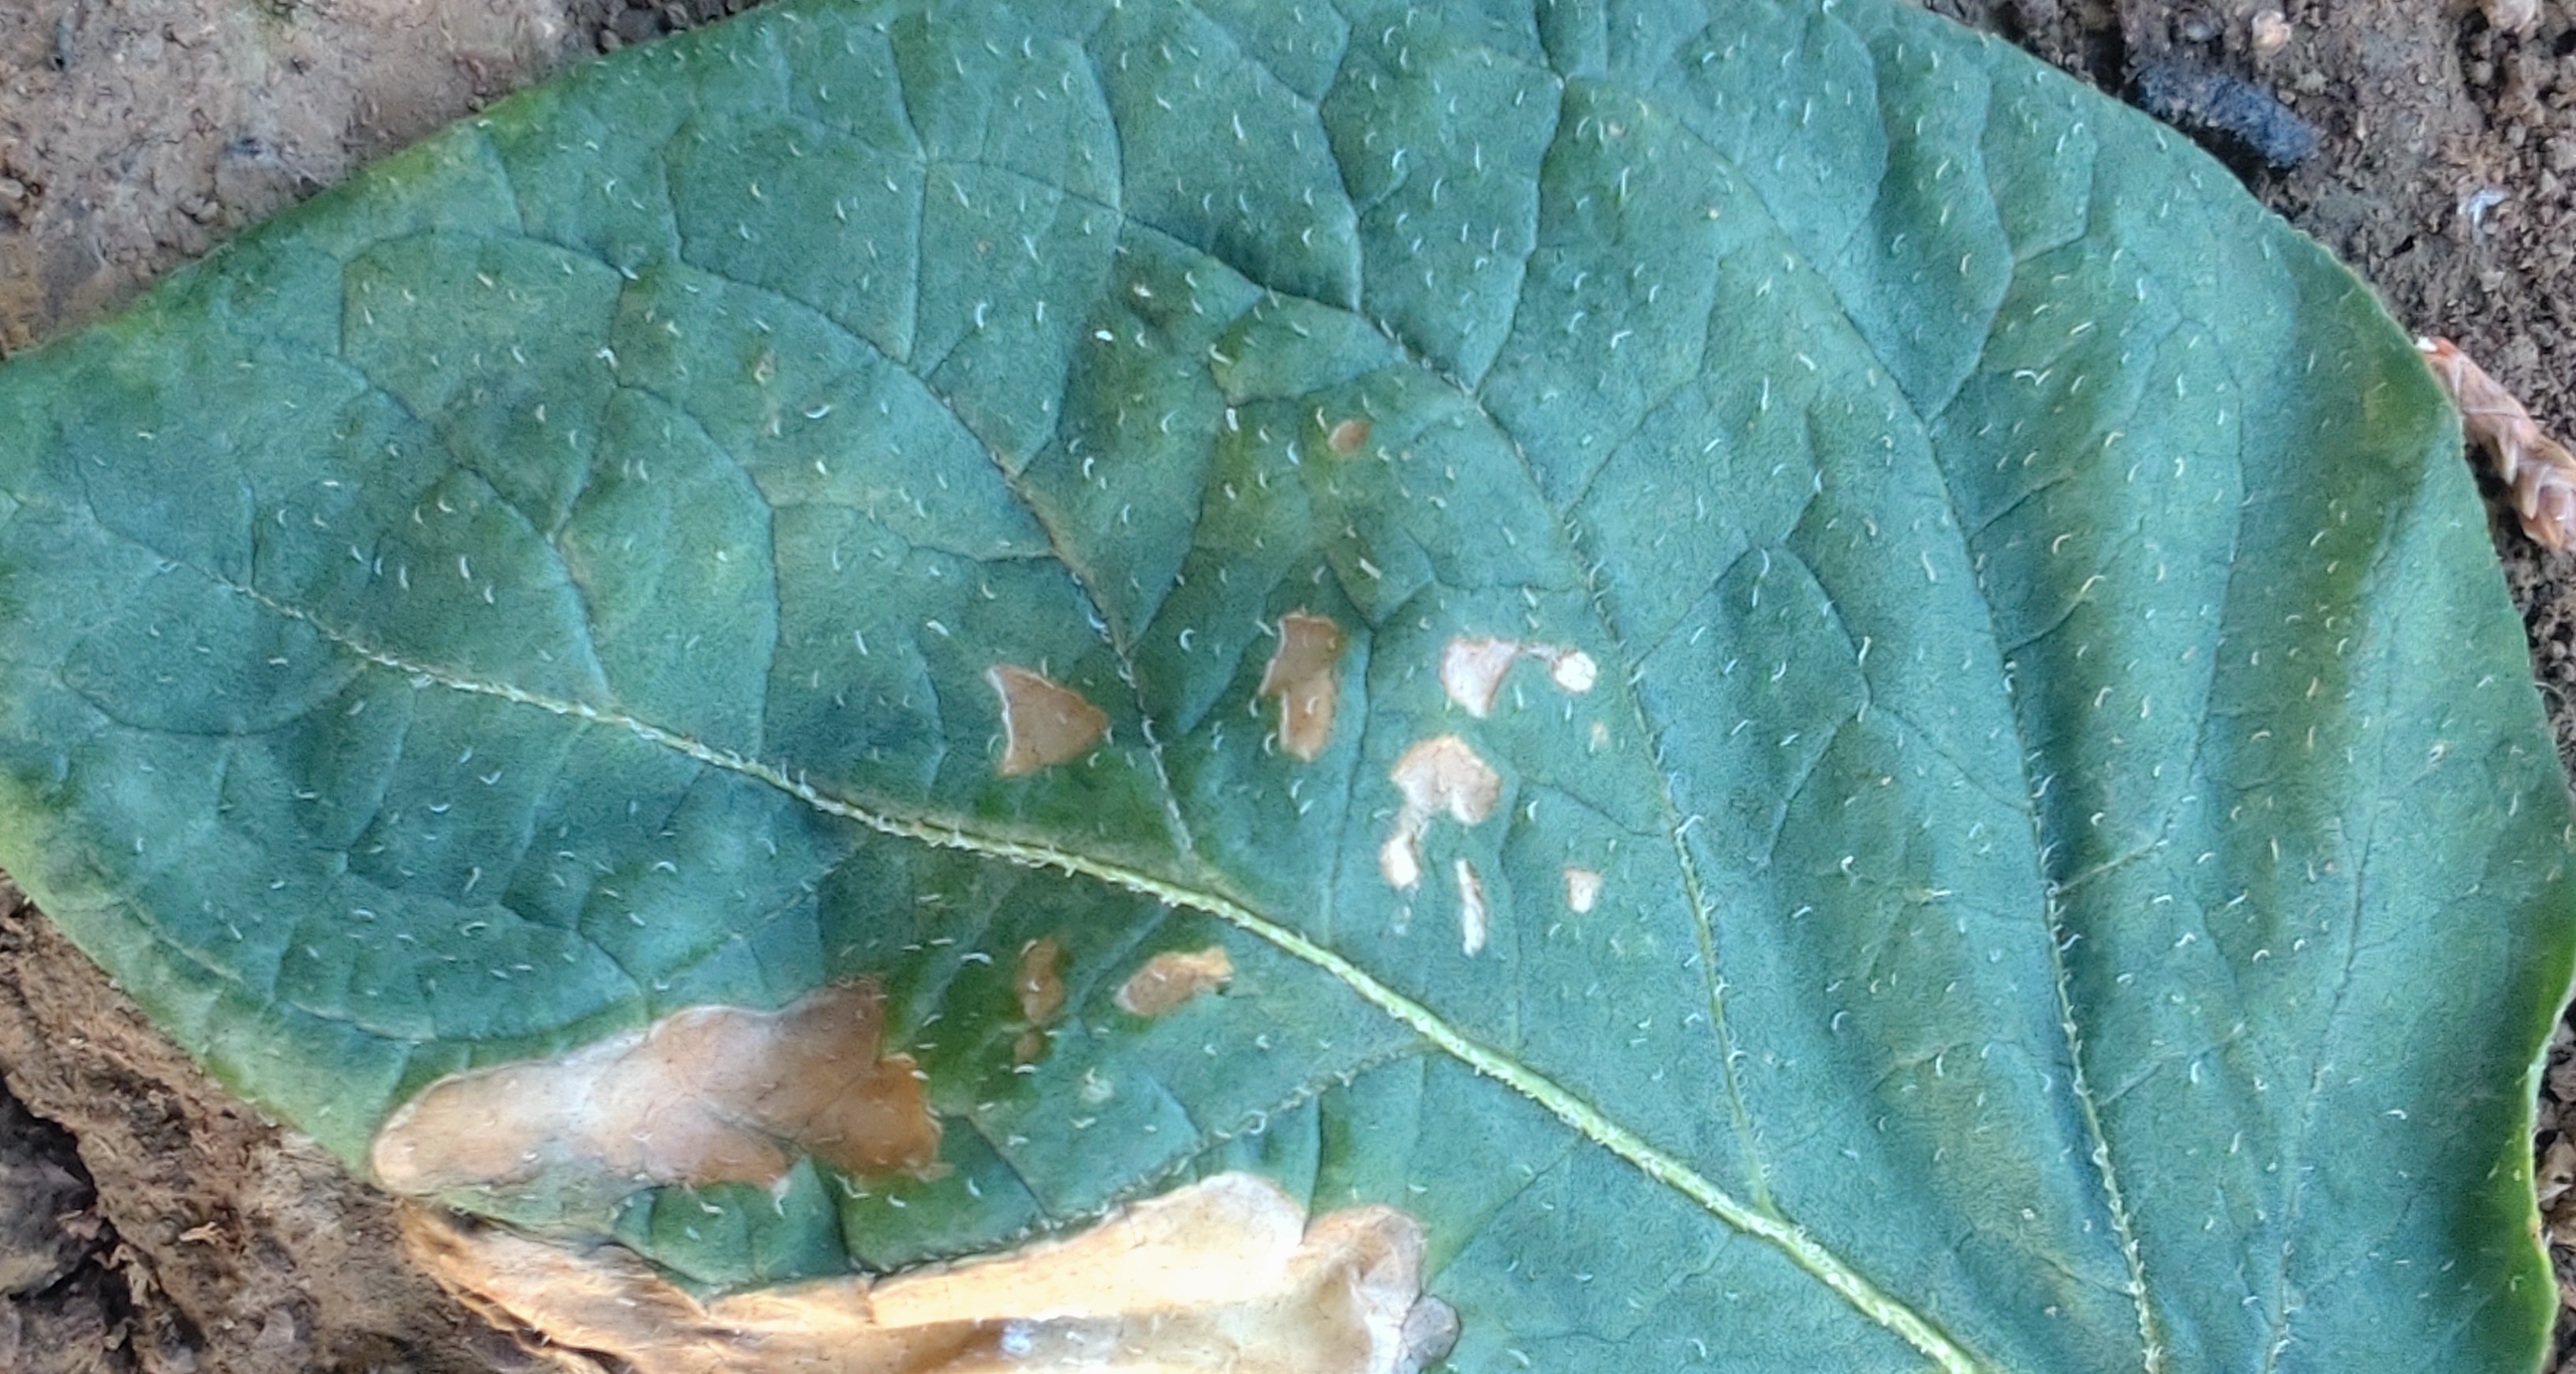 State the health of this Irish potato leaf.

early blight
